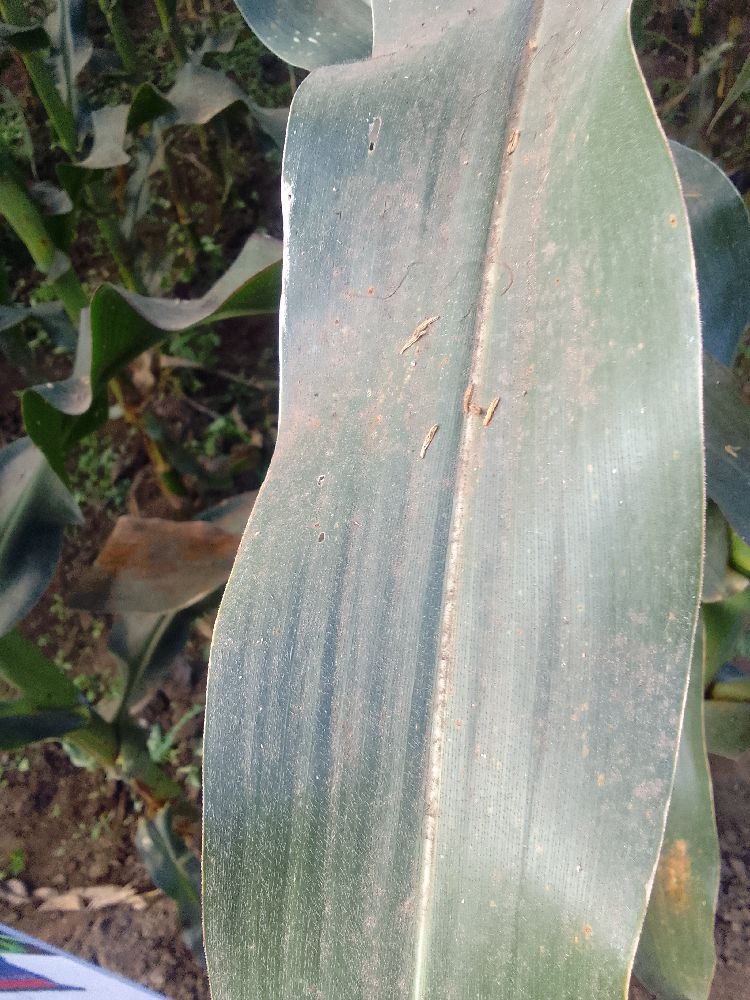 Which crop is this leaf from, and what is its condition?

maize, healthy
